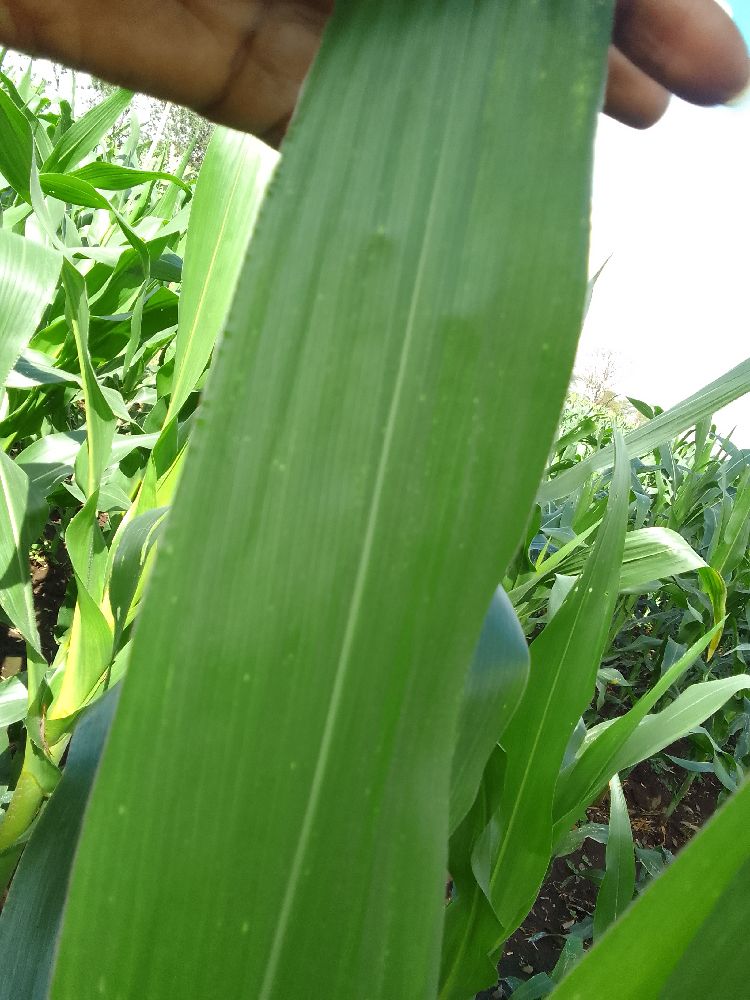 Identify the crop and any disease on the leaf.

maize, healthy
